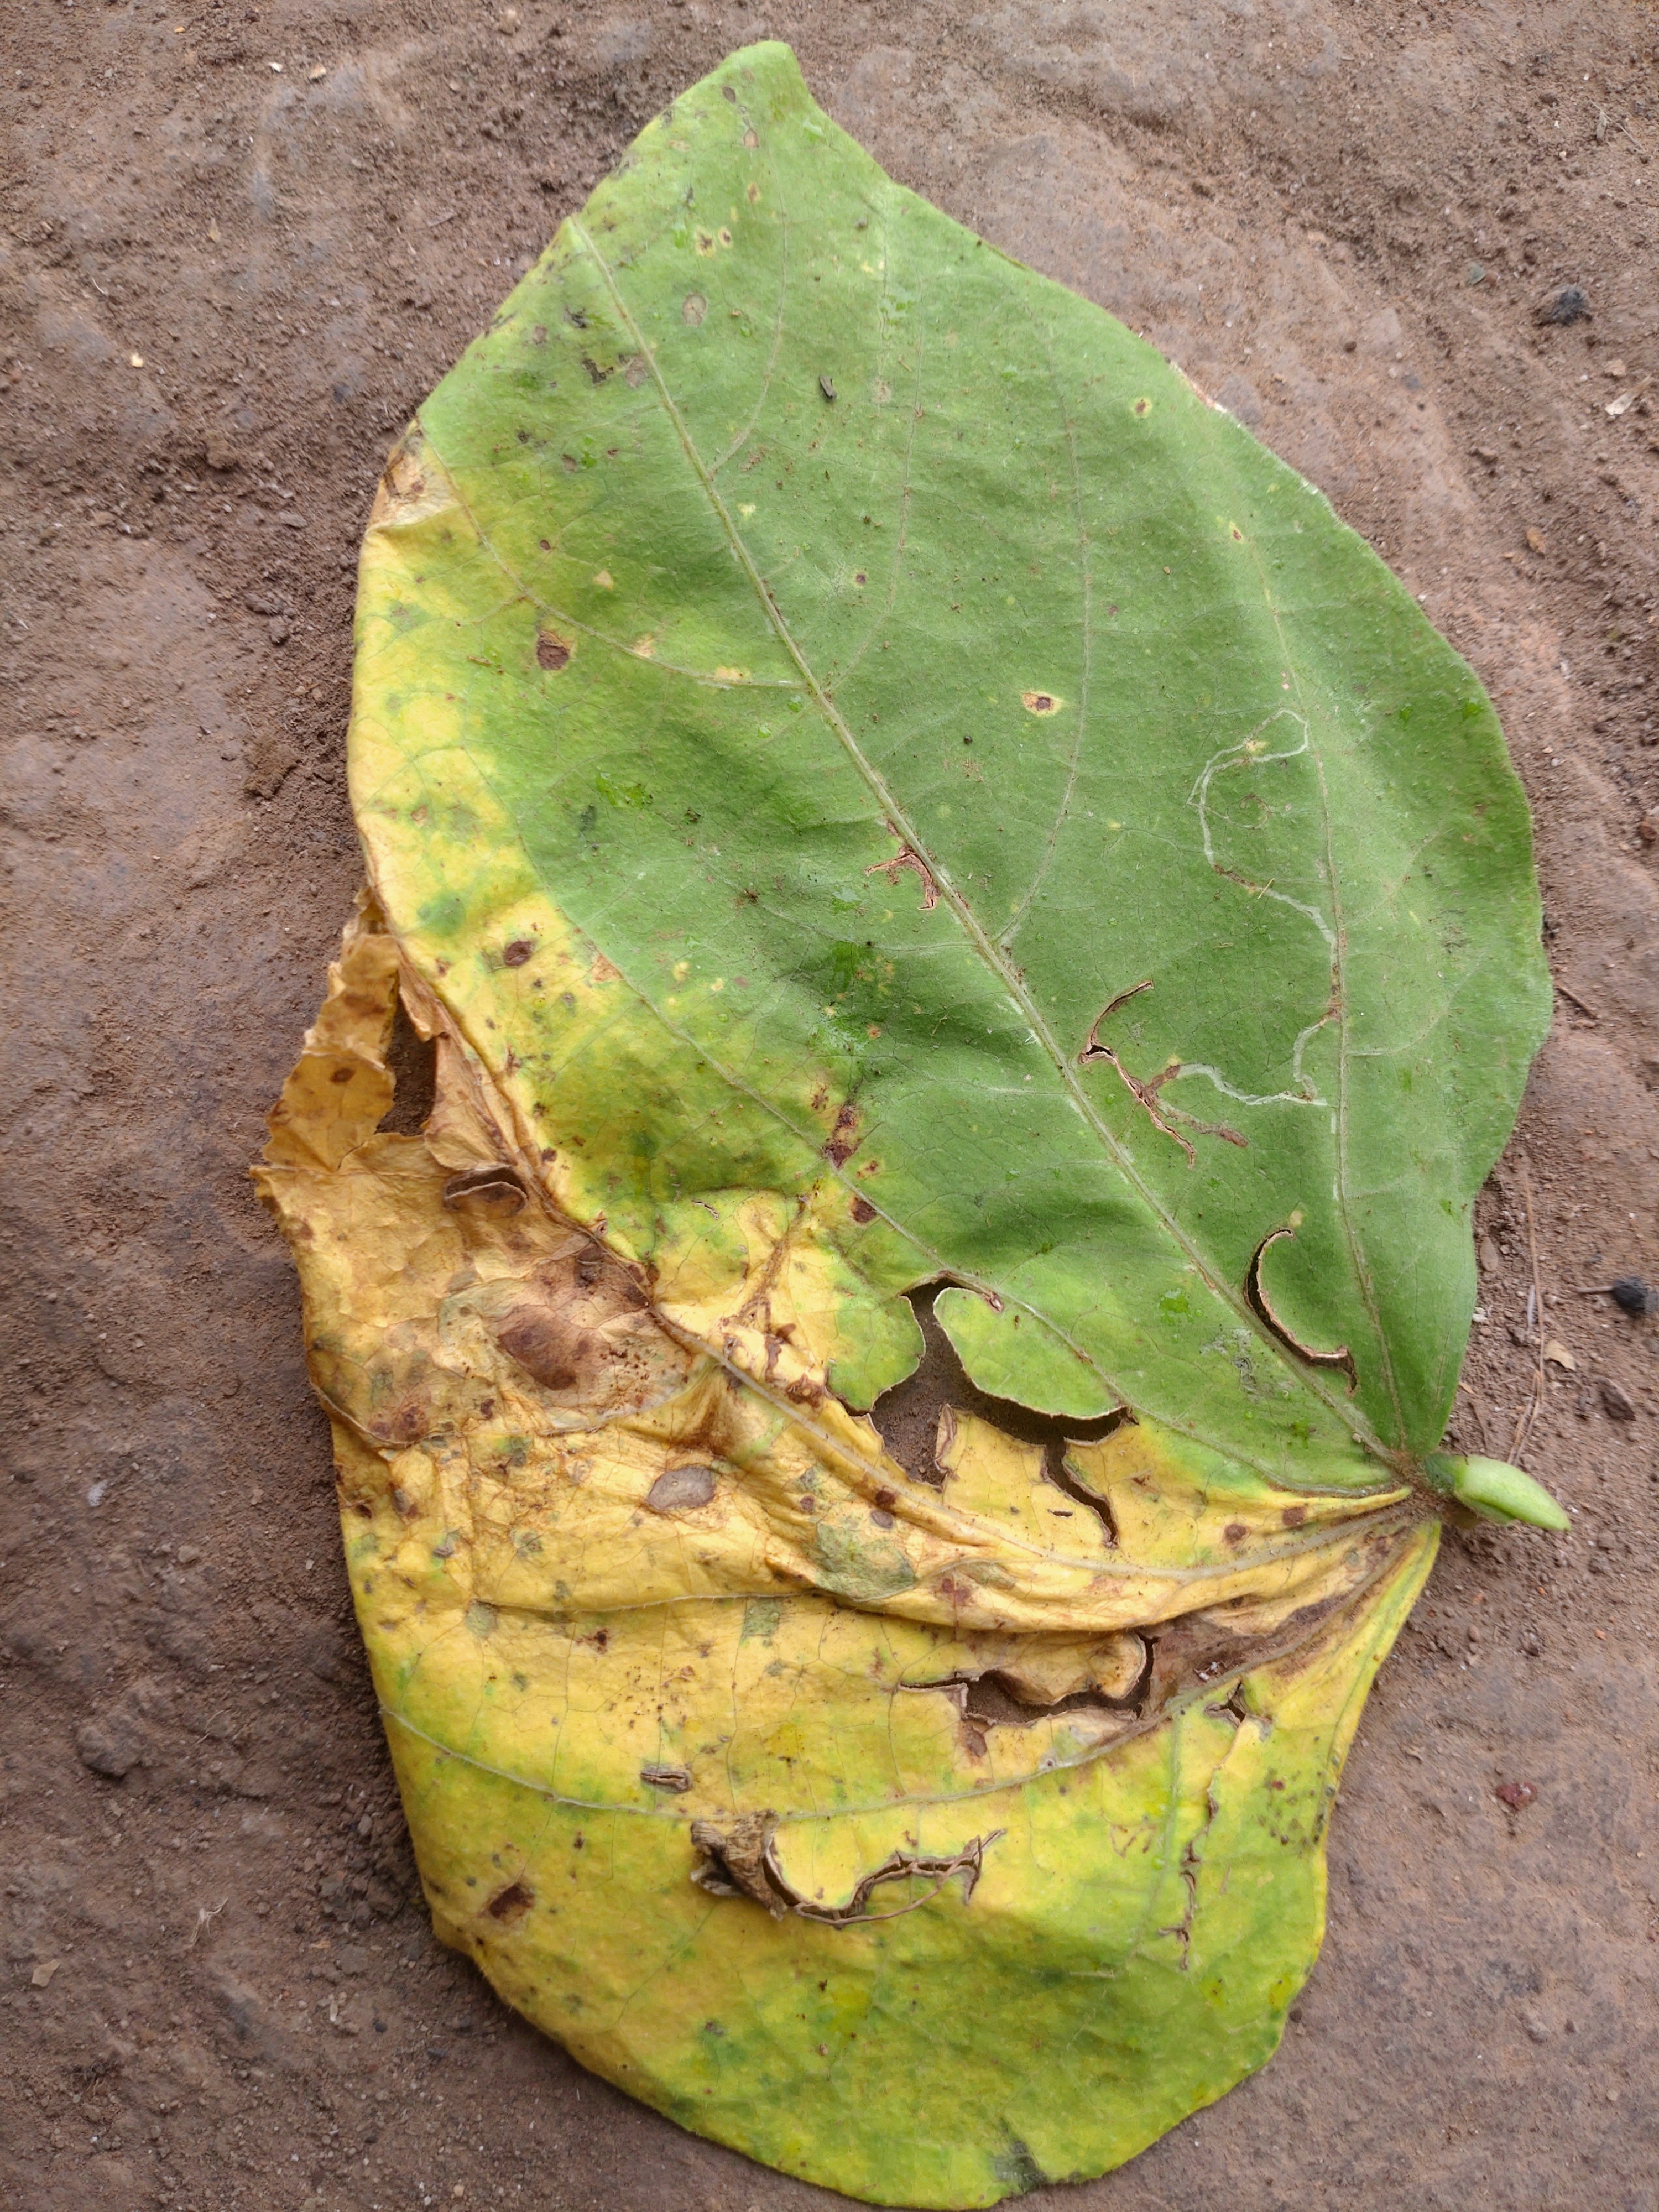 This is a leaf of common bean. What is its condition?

anthracnose
